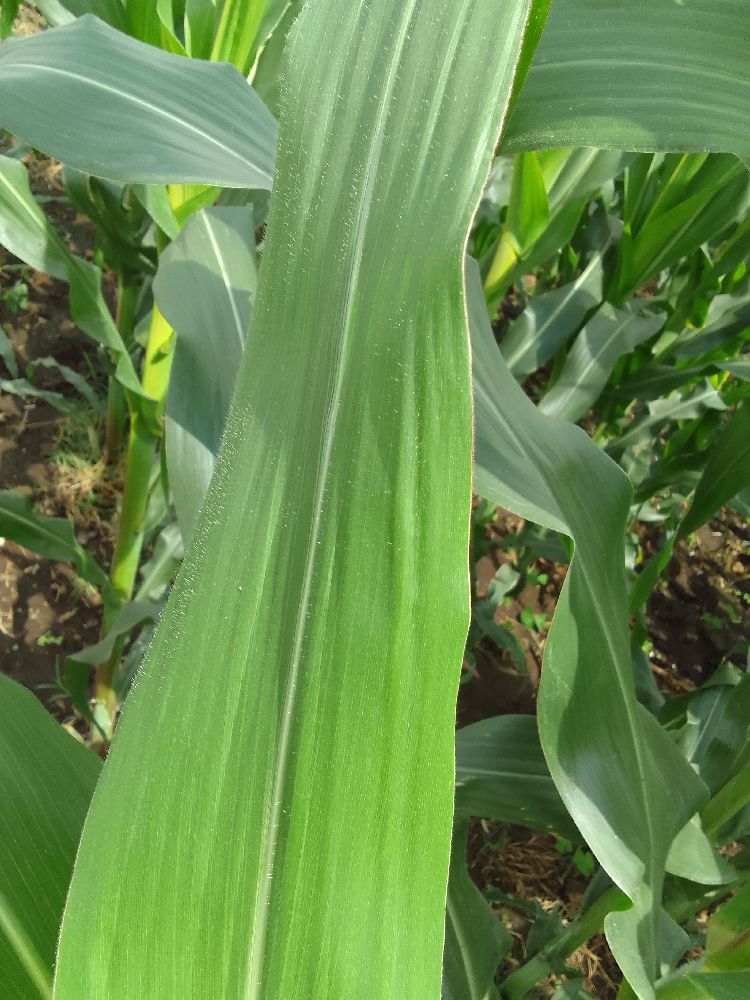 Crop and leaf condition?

maize, healthy
